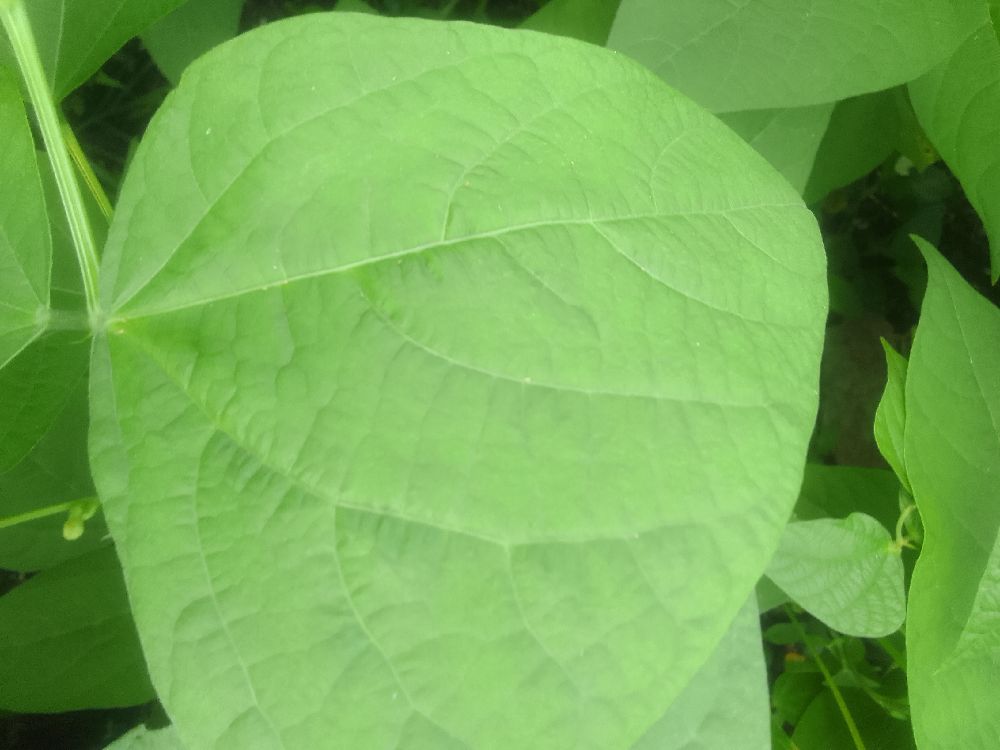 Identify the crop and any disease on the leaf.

common bean, healthy
